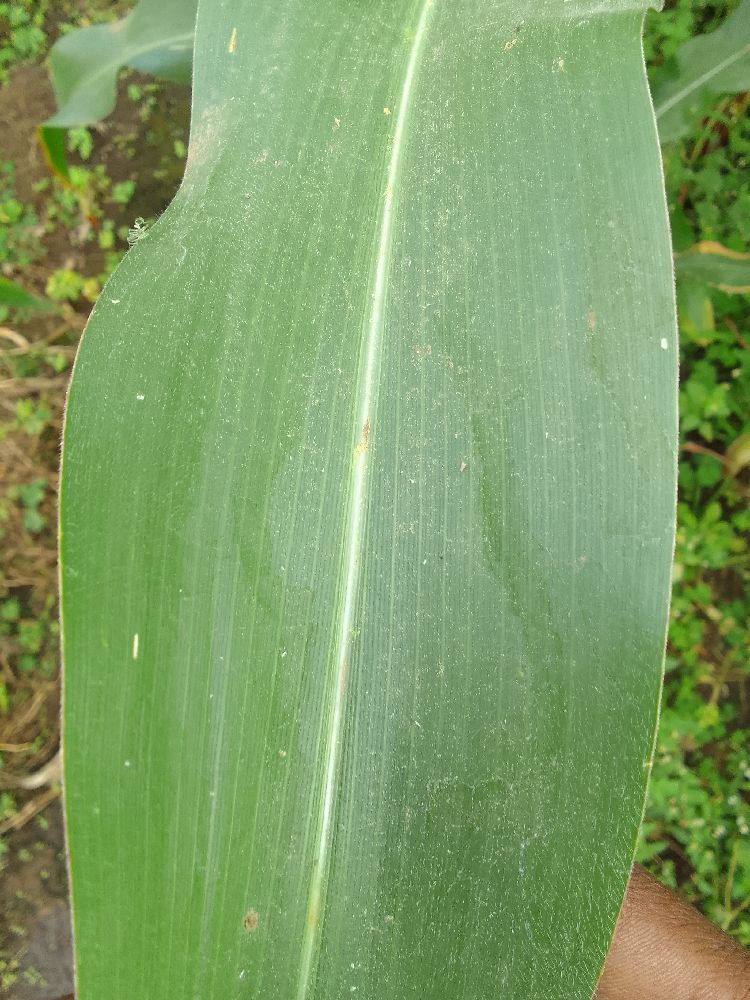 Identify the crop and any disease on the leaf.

maize, healthy
